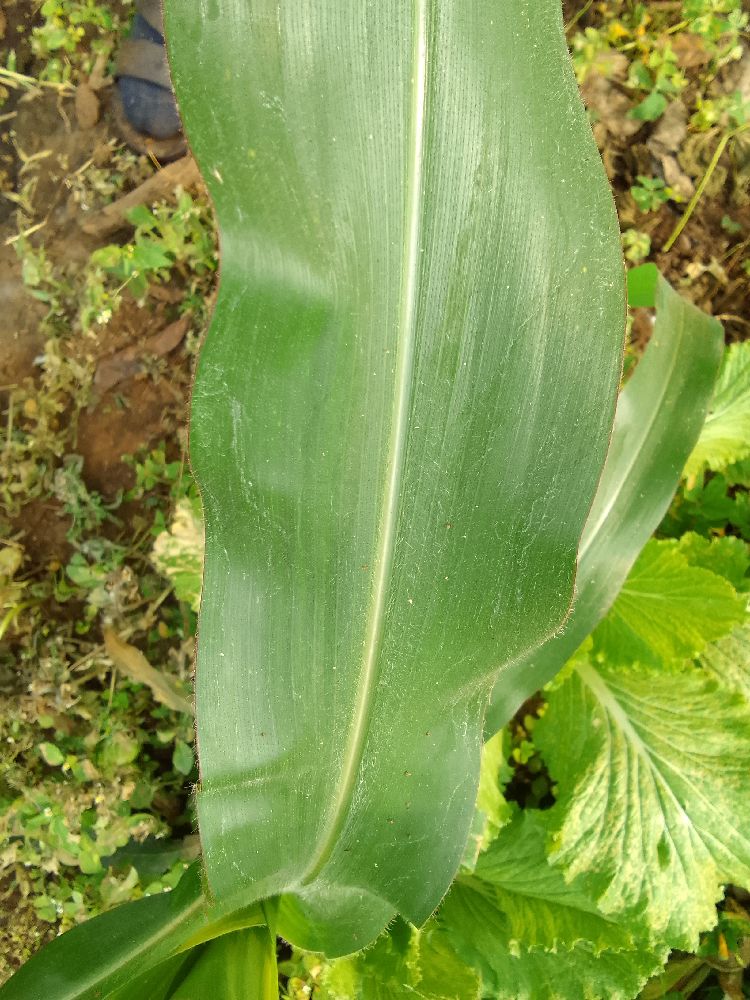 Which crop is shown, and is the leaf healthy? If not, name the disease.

maize, healthy
